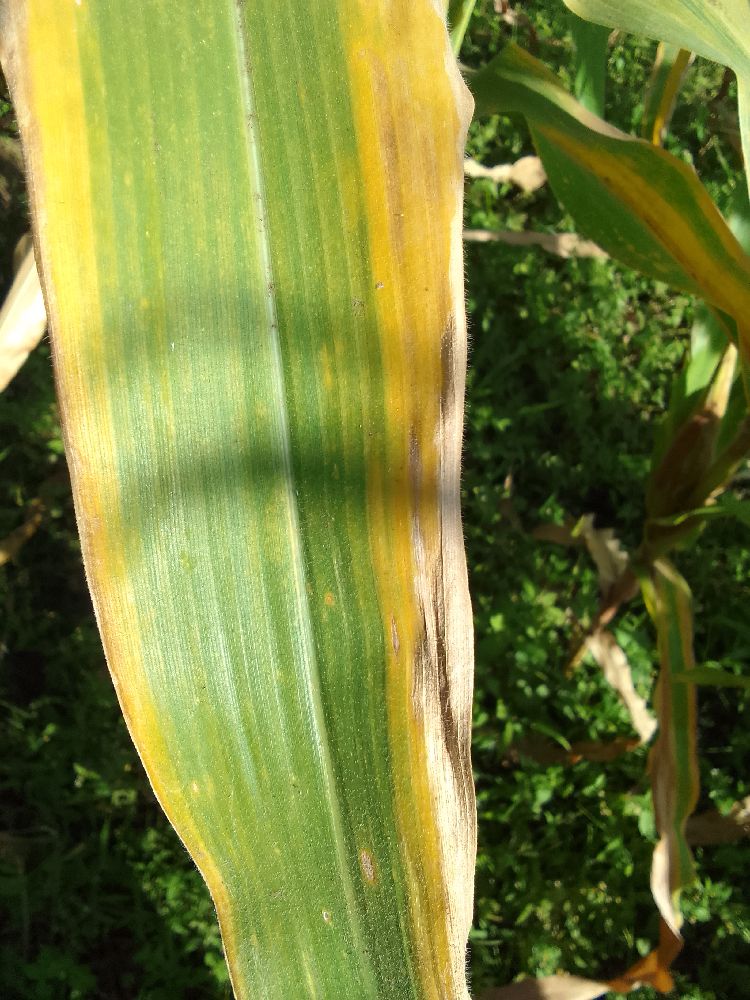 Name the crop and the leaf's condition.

maize, maize lethal necrosis
